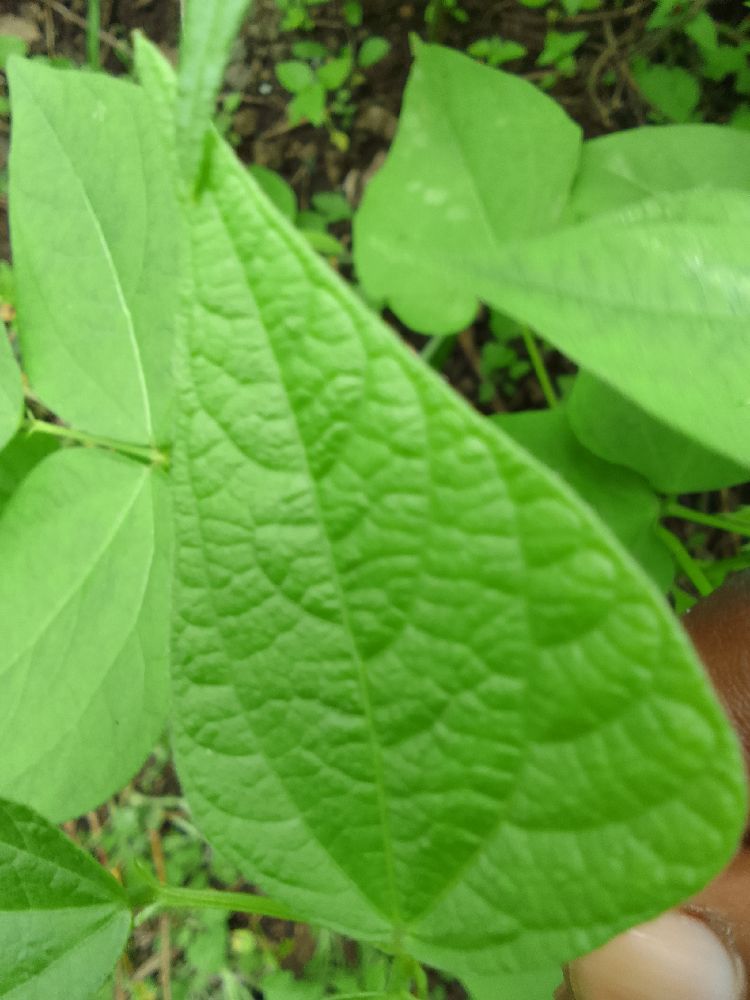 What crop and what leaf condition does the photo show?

common bean, healthy
